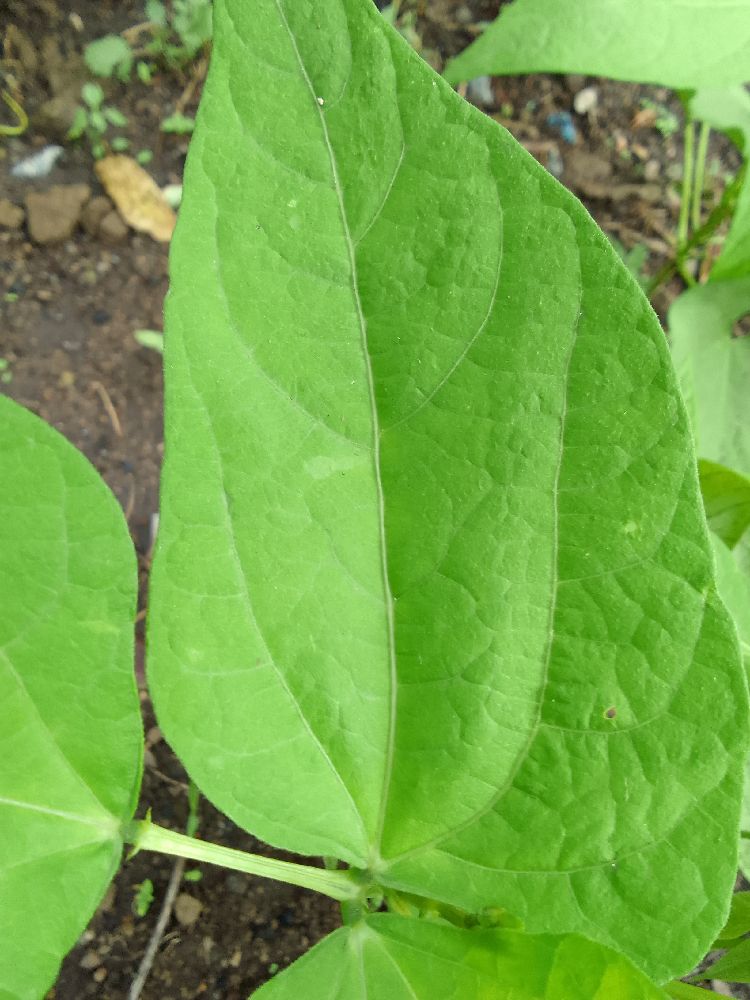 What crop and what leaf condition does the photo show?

common bean, healthy
